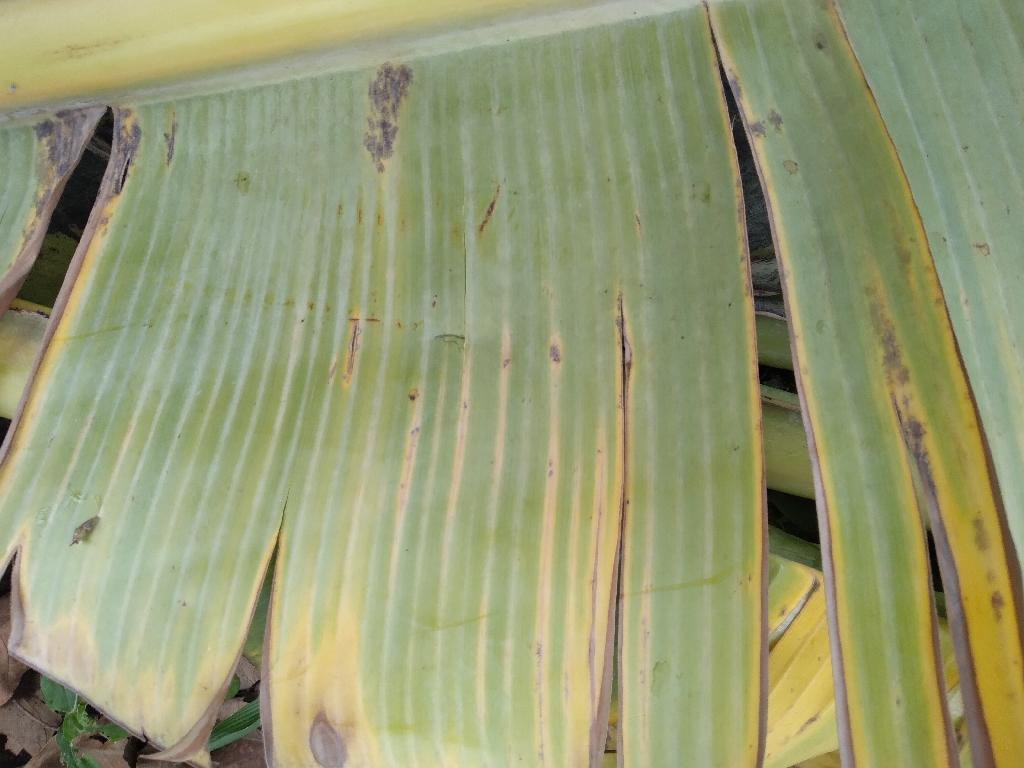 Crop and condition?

banana, fusarium wilt race 1
